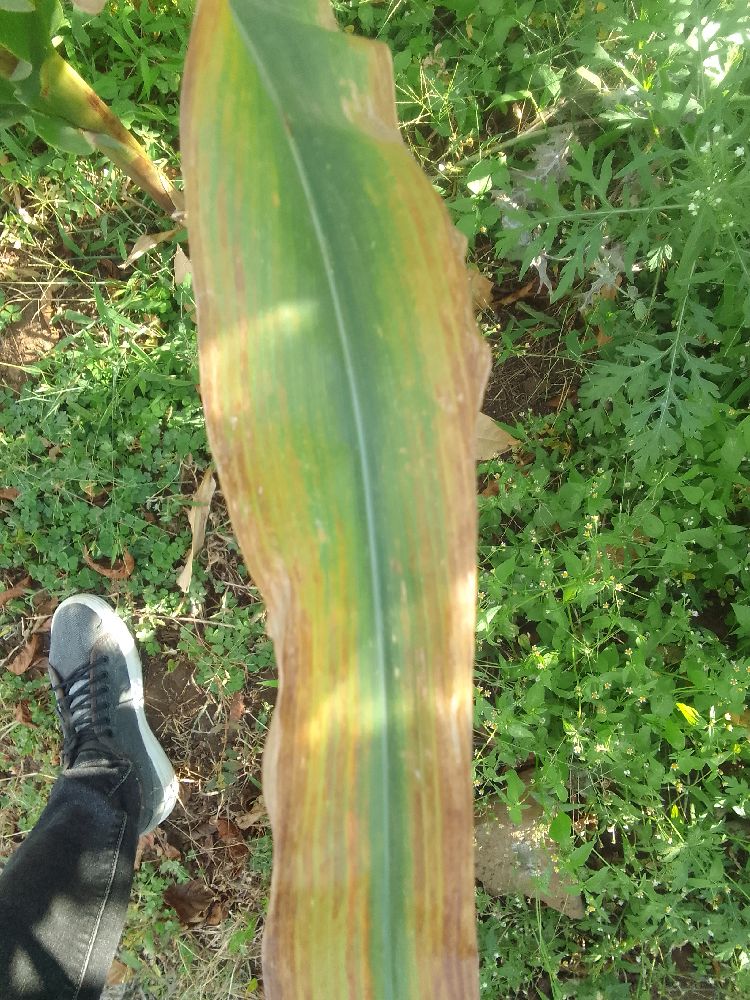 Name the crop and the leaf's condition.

maize, maize lethal necrosis
